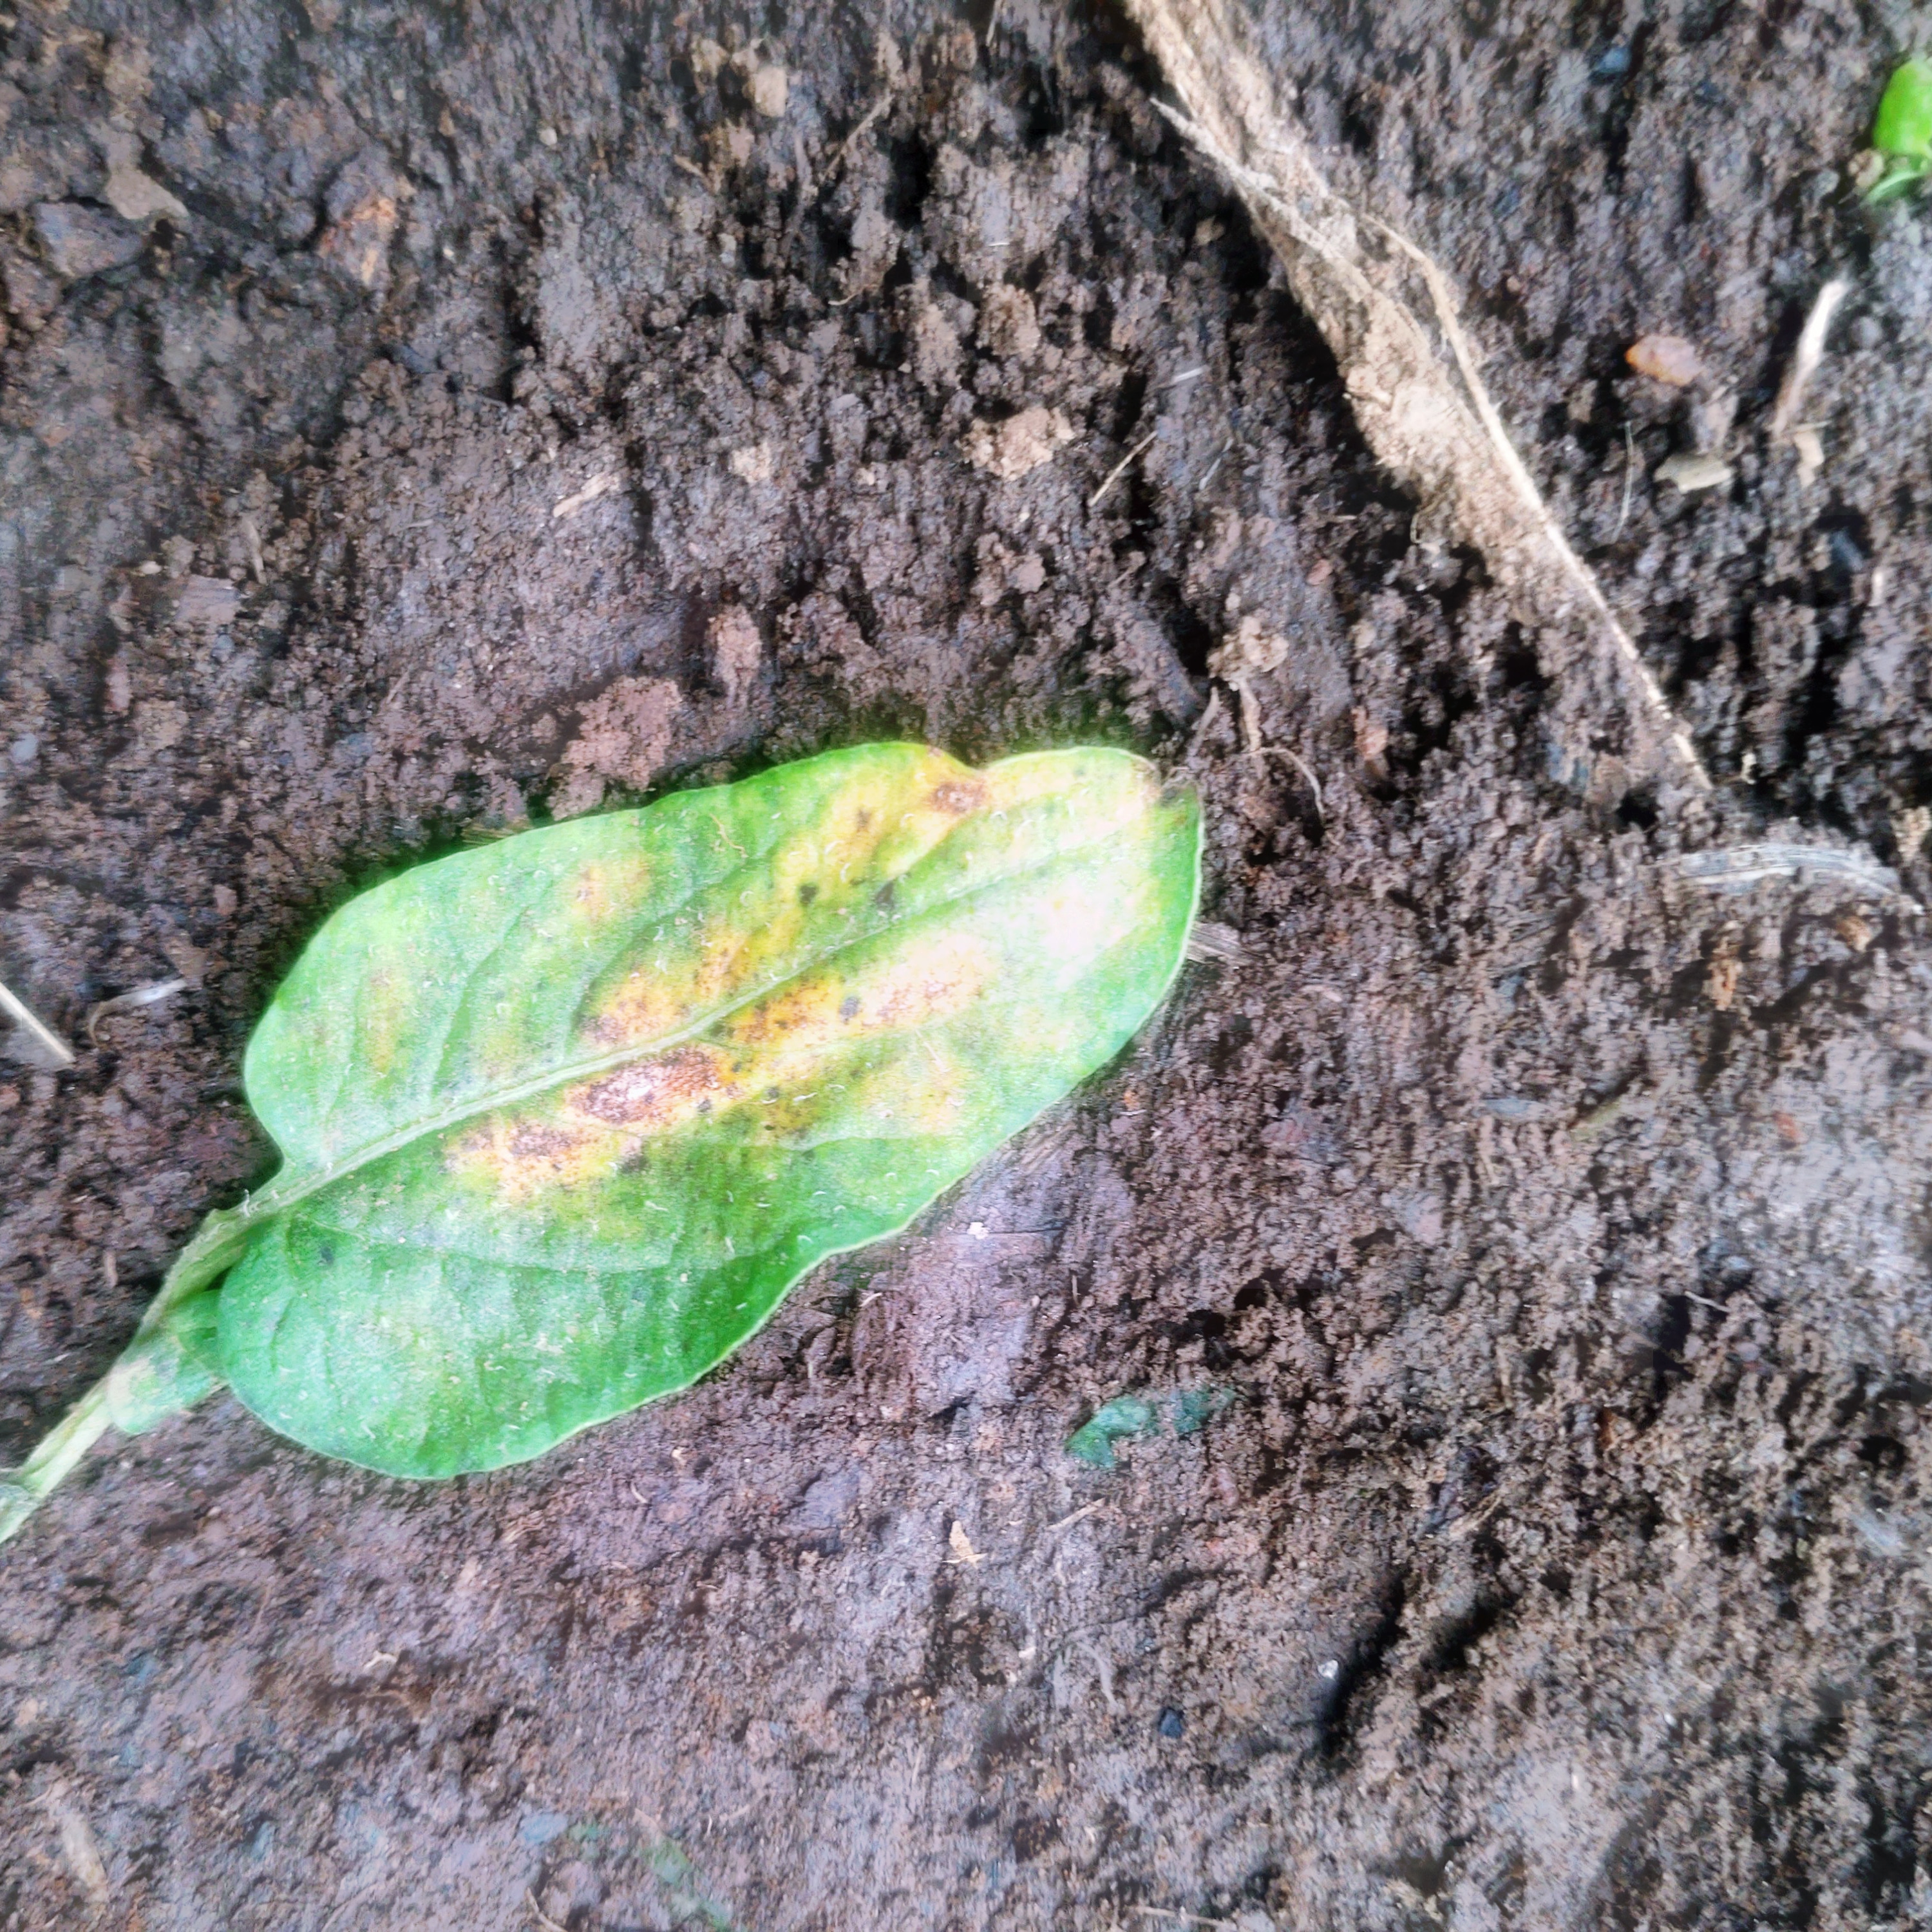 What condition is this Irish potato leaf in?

late blight
